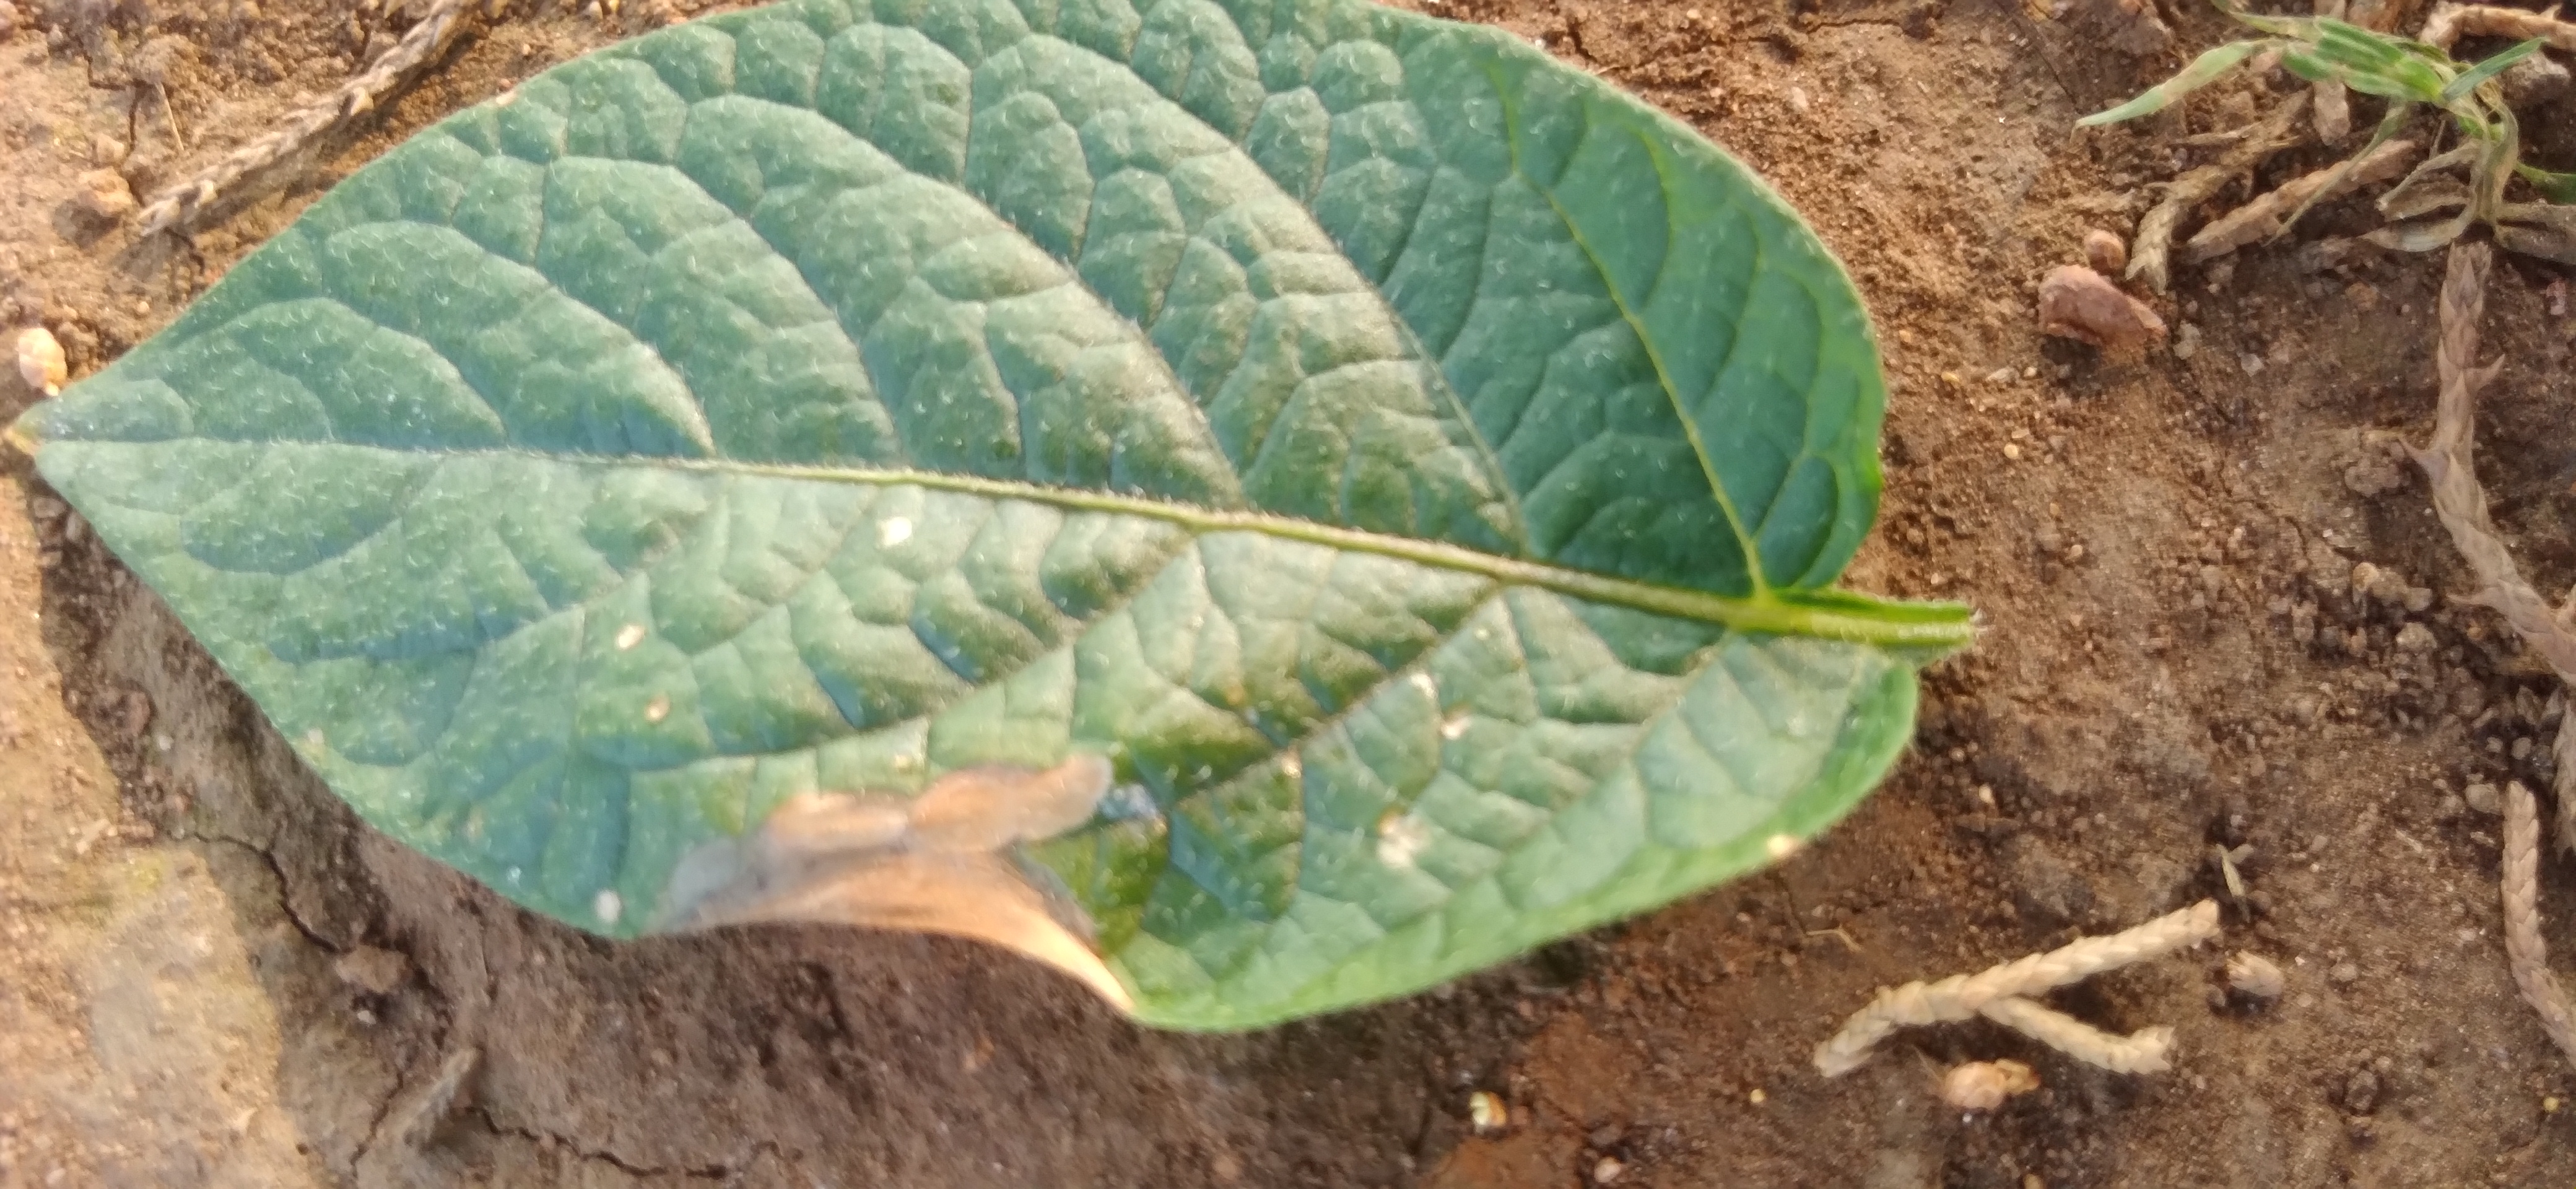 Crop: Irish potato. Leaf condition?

early blight
